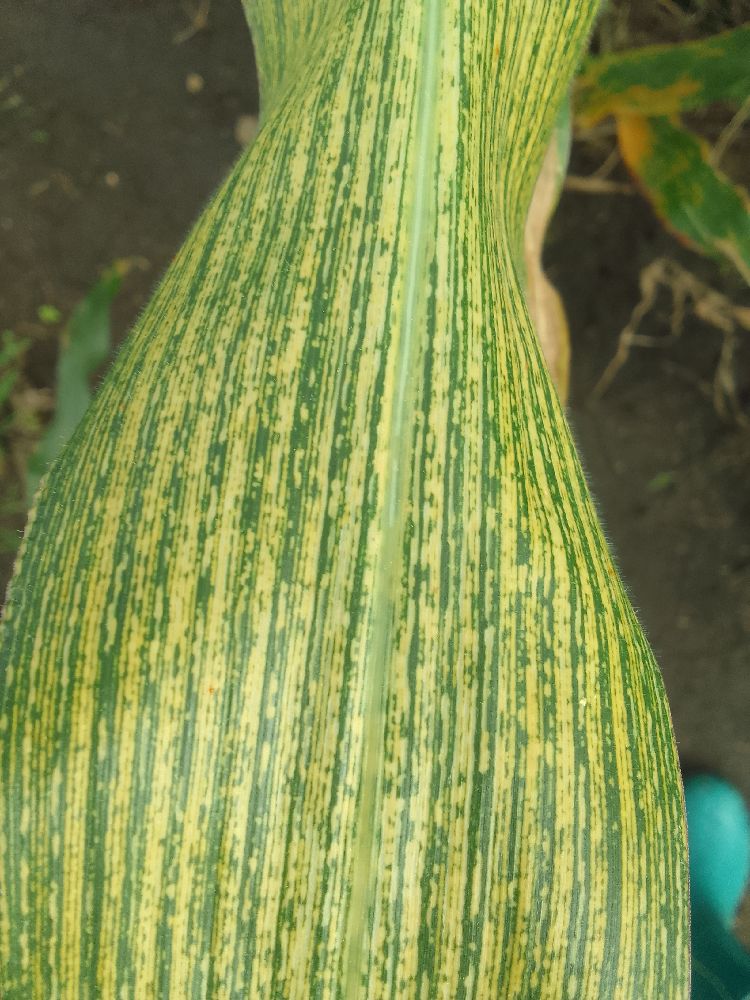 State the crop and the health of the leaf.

maize, maize streak virus
